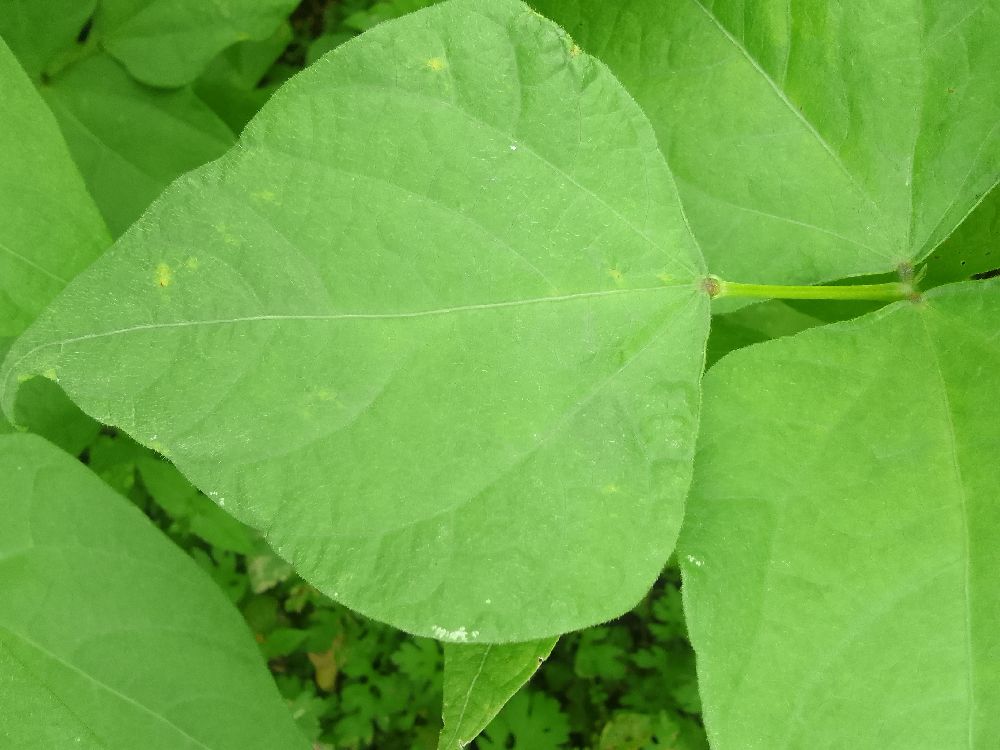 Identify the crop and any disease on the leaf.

common bean, healthy
